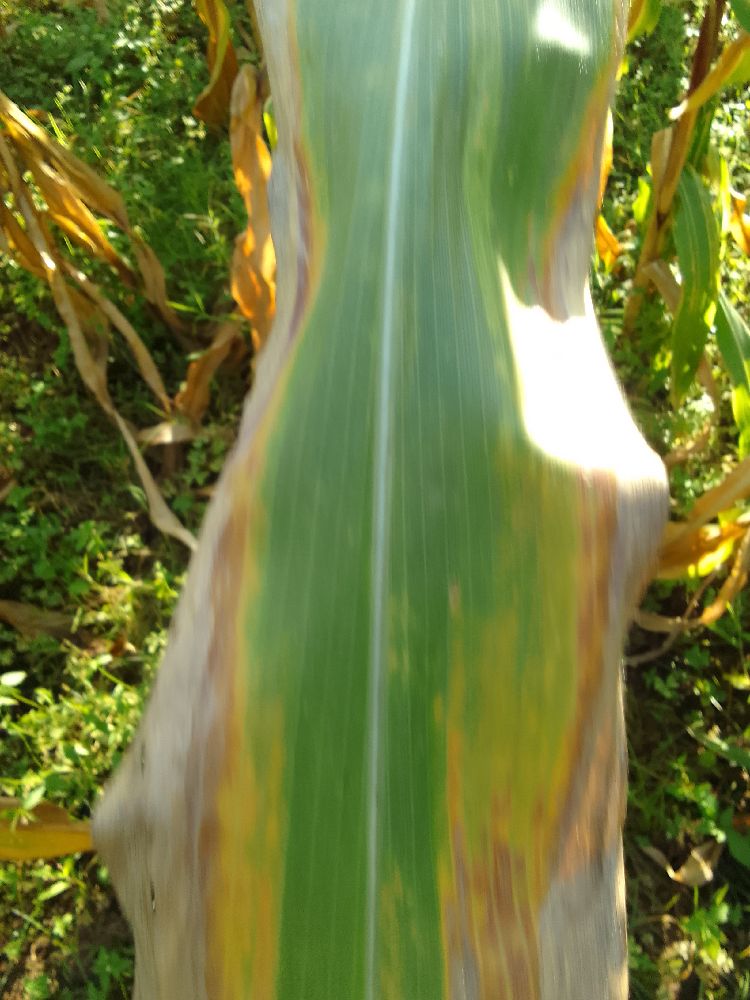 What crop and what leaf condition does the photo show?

maize, maize lethal necrosis
